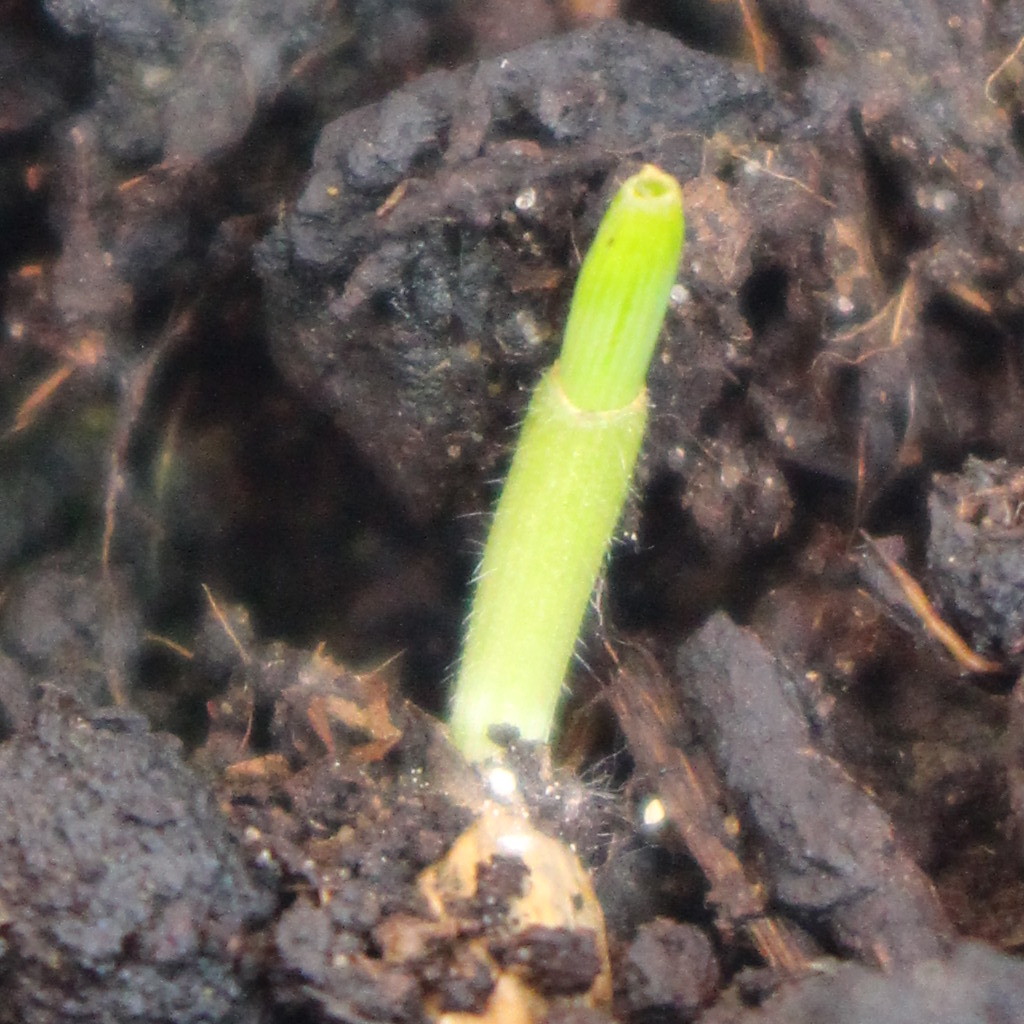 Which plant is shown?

Avena sterilis
